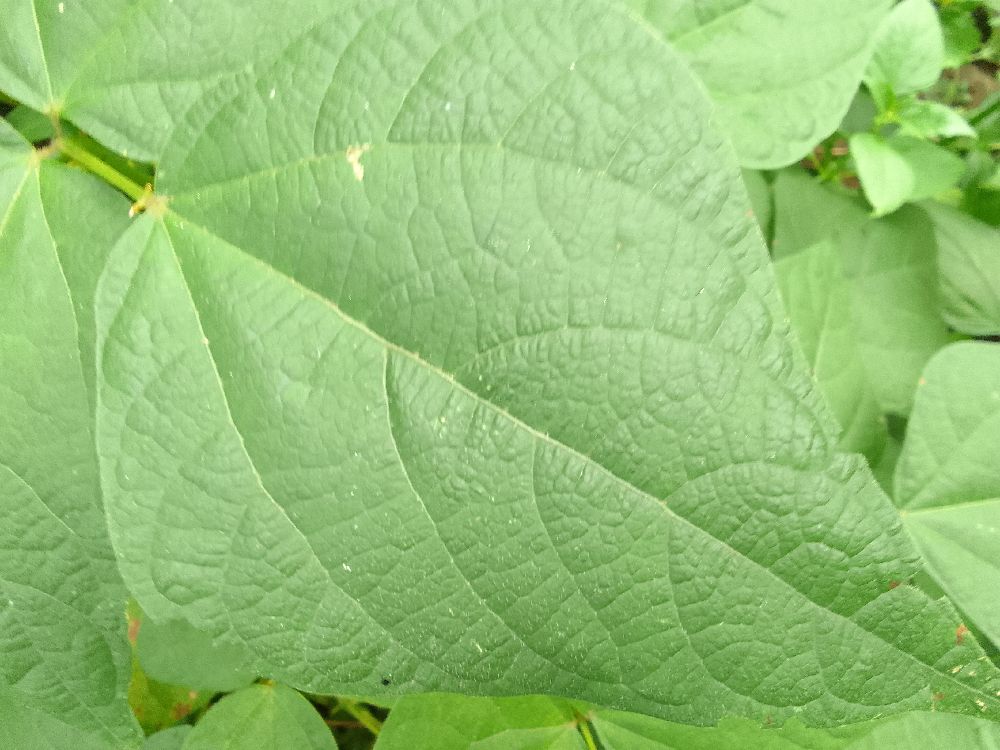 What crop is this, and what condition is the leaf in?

common bean, healthy
